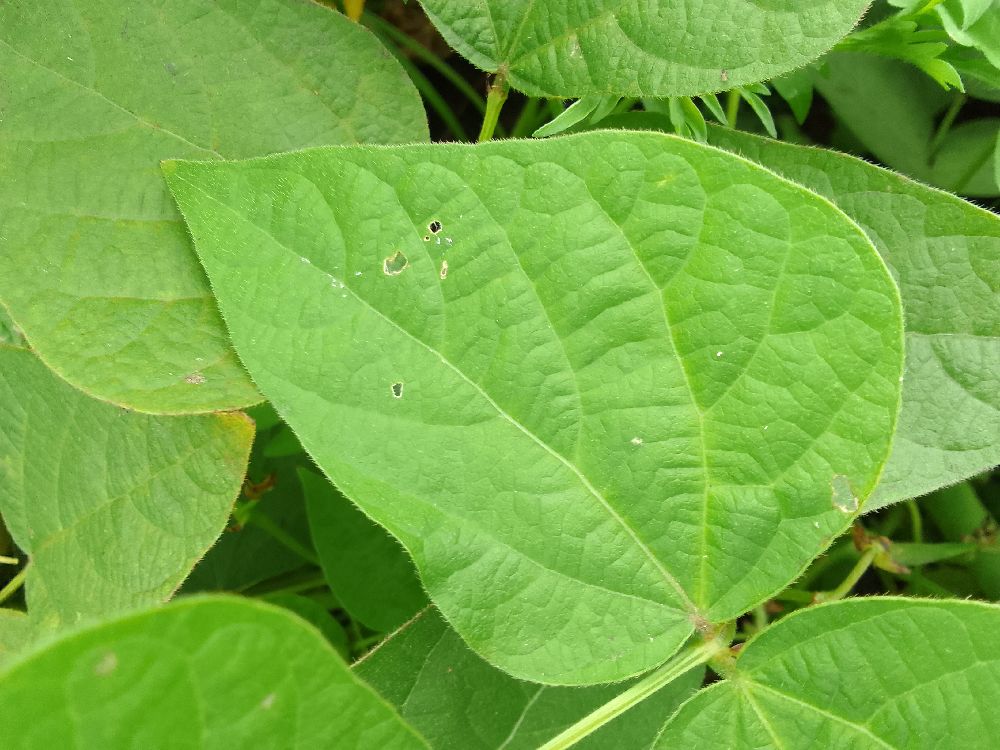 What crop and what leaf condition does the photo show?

common bean, healthy
